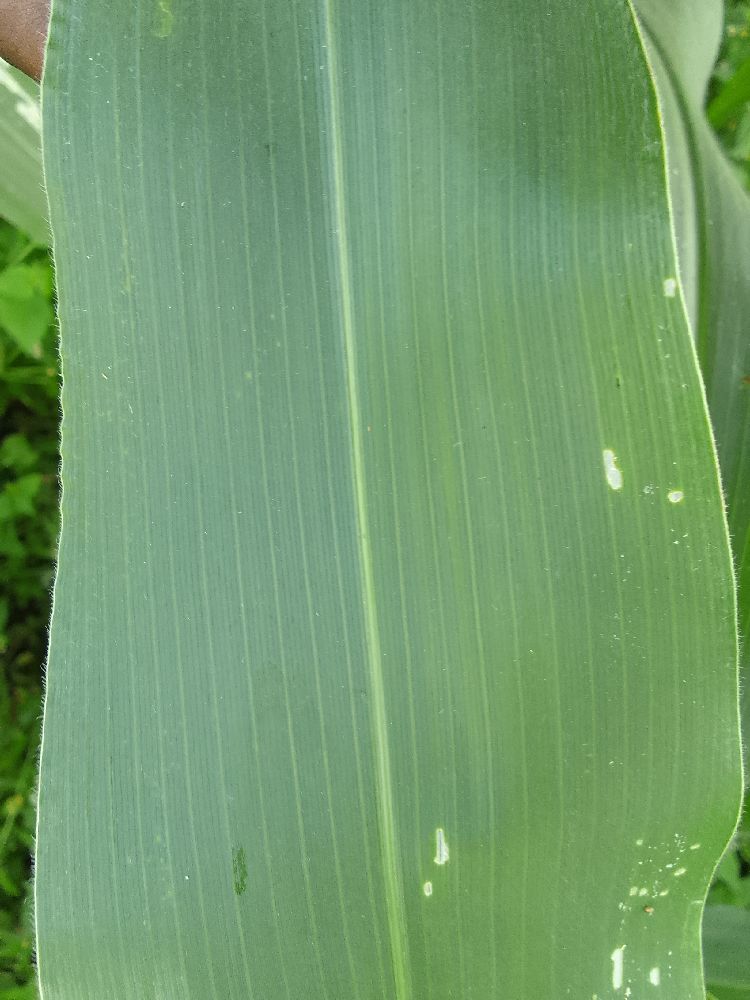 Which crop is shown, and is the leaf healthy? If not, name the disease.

maize, healthy
